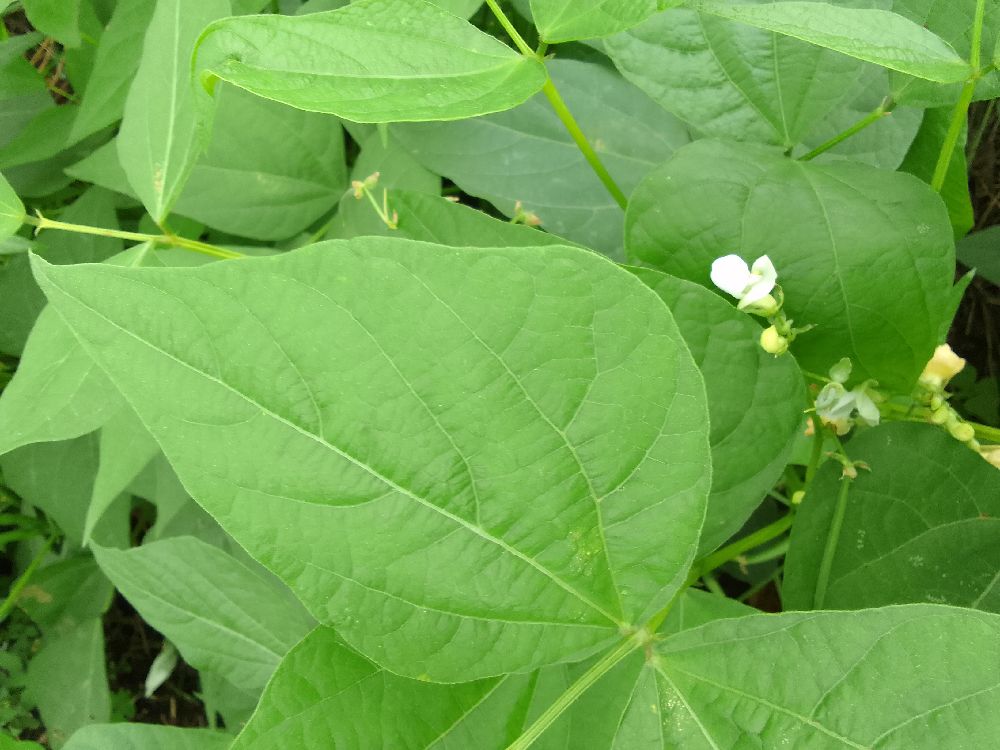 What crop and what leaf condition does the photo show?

common bean, healthy
